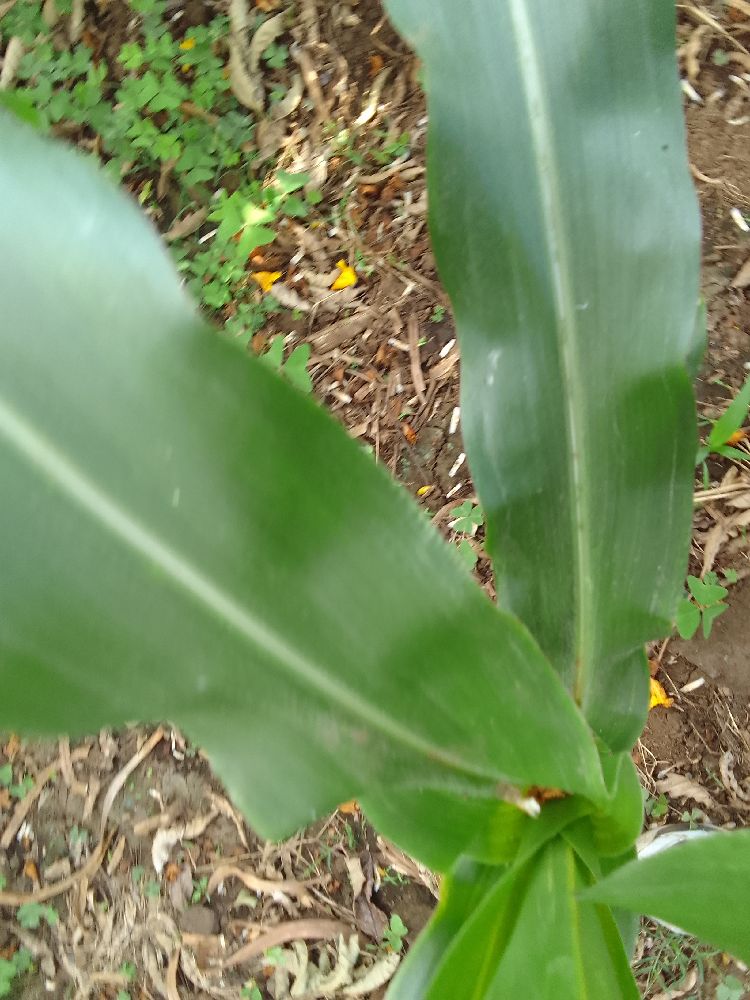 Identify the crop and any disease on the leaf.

maize, healthy
